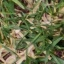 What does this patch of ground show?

grass
